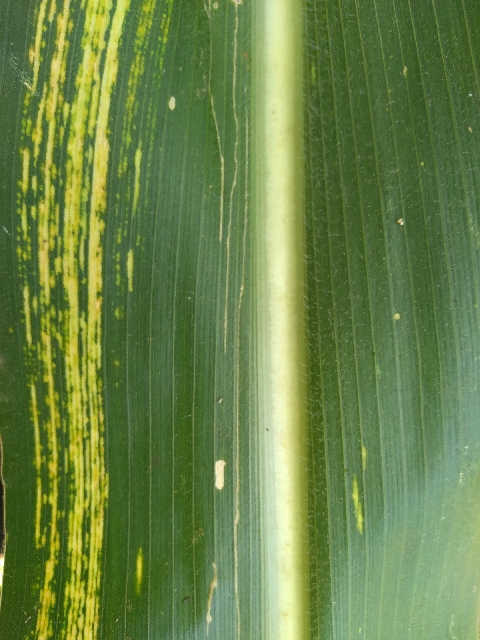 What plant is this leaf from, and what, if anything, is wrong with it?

maize, maize streak virus
